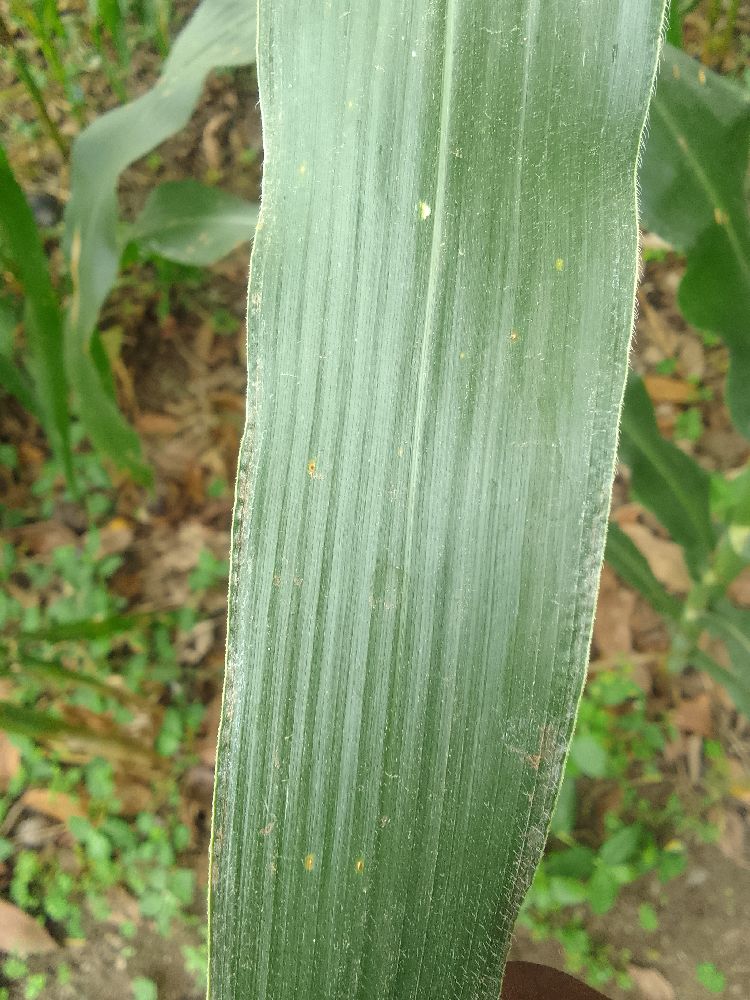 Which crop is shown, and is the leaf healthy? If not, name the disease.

maize, healthy
